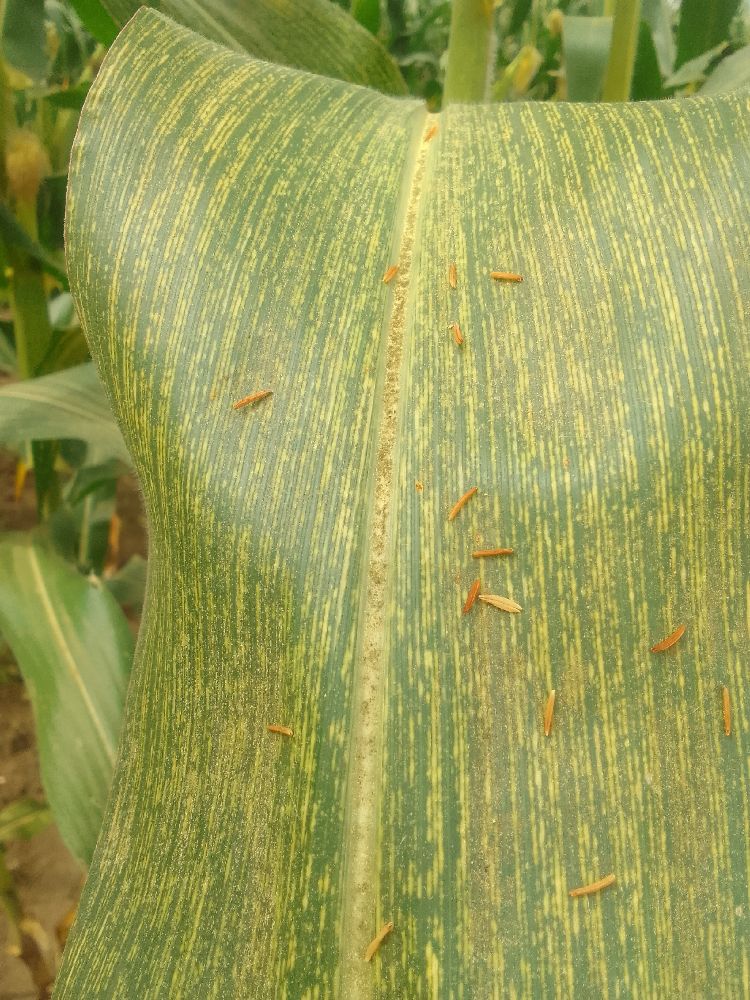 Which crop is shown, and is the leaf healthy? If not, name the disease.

maize, maize streak virus
